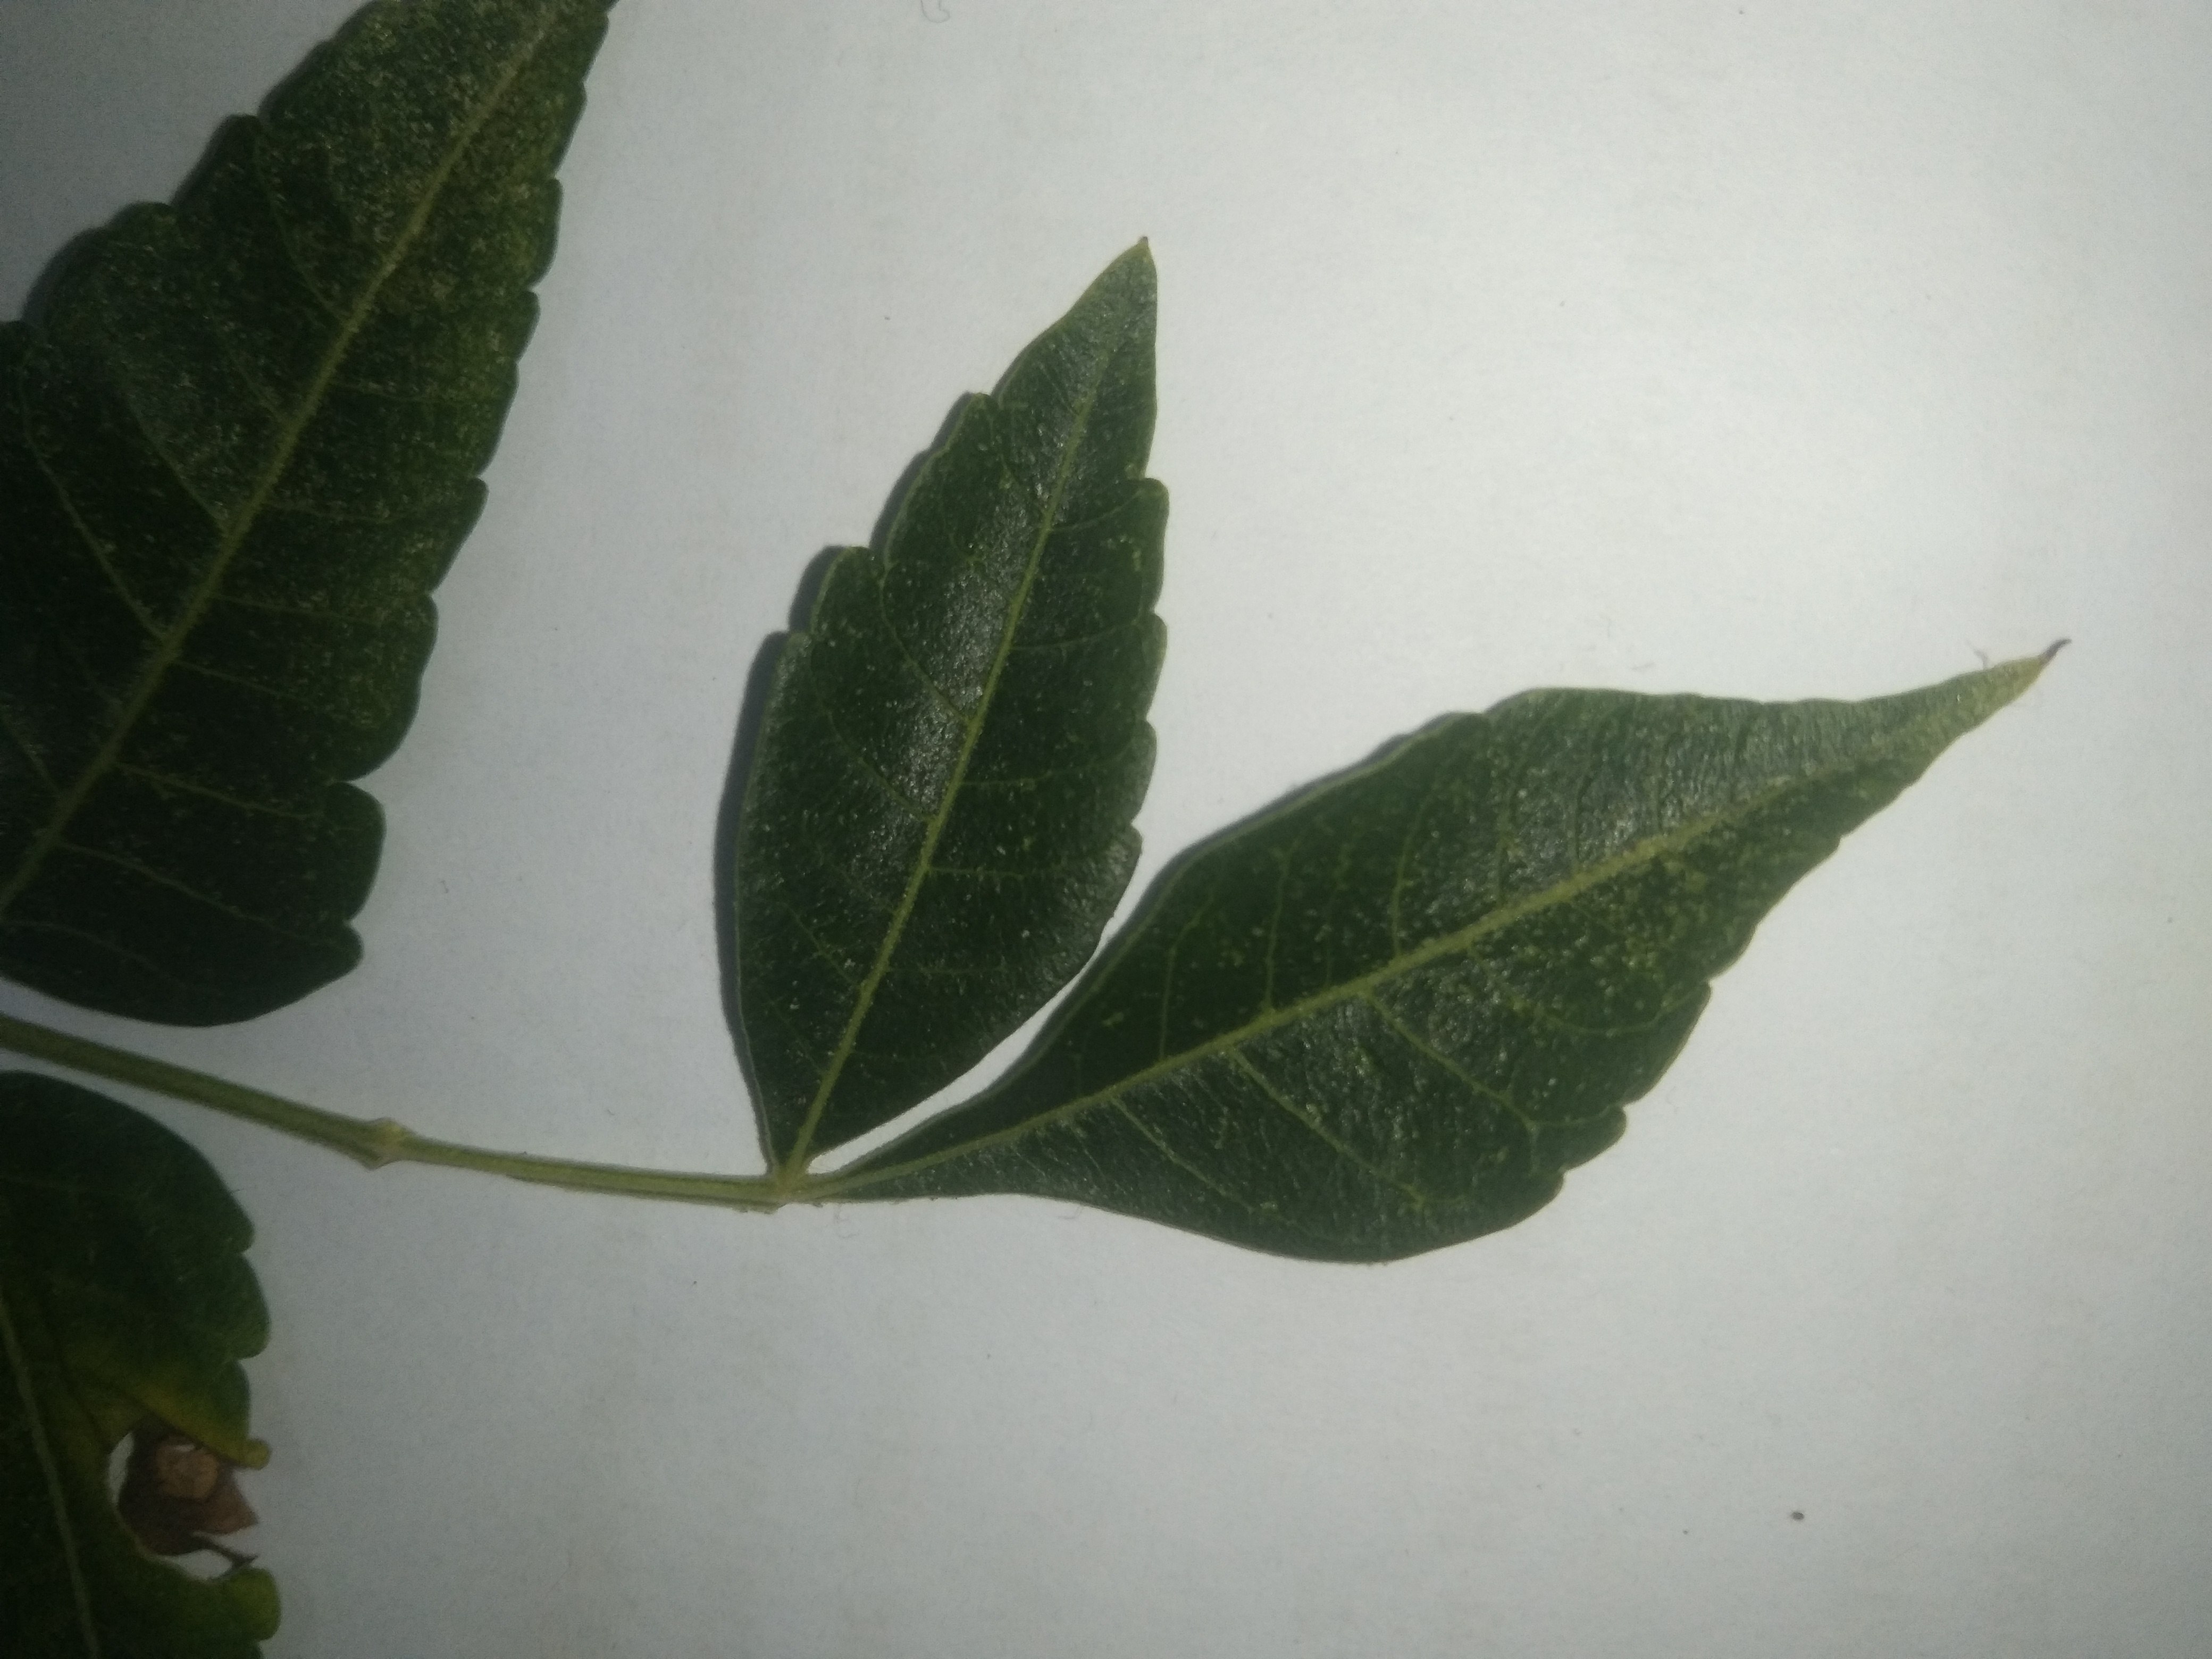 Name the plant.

neem
